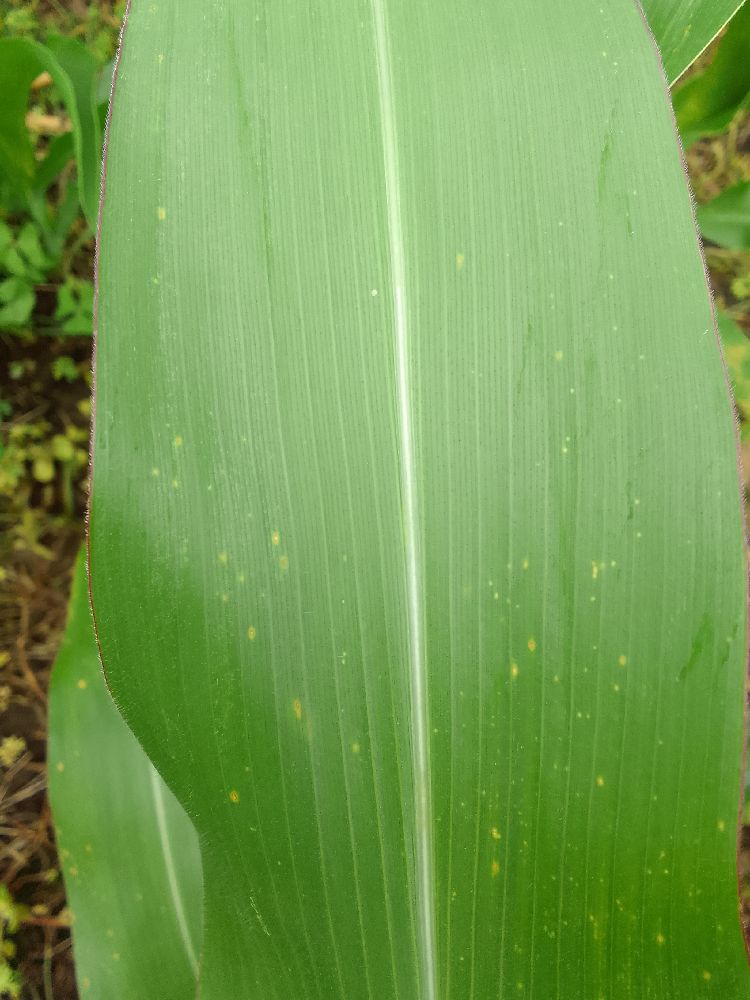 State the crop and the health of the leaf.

maize, healthy
